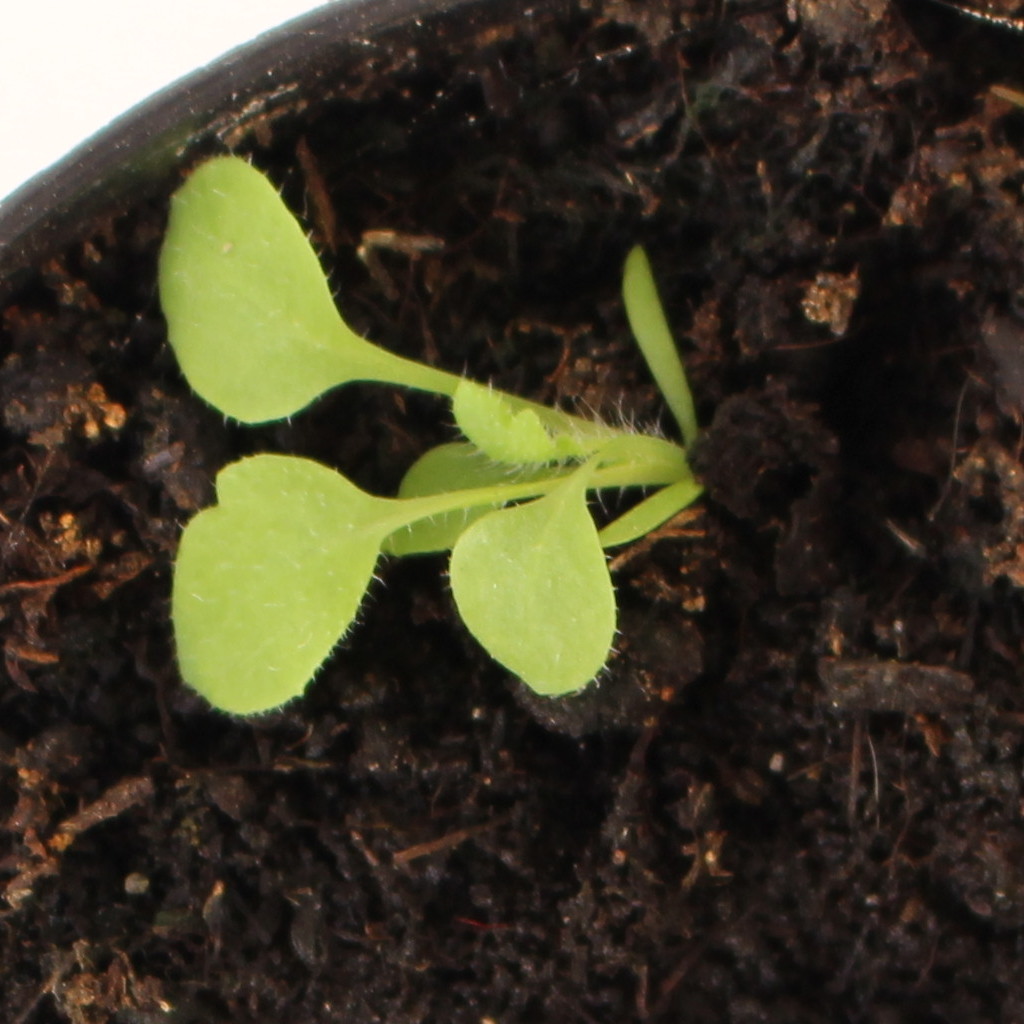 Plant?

Papaver rhoeas
